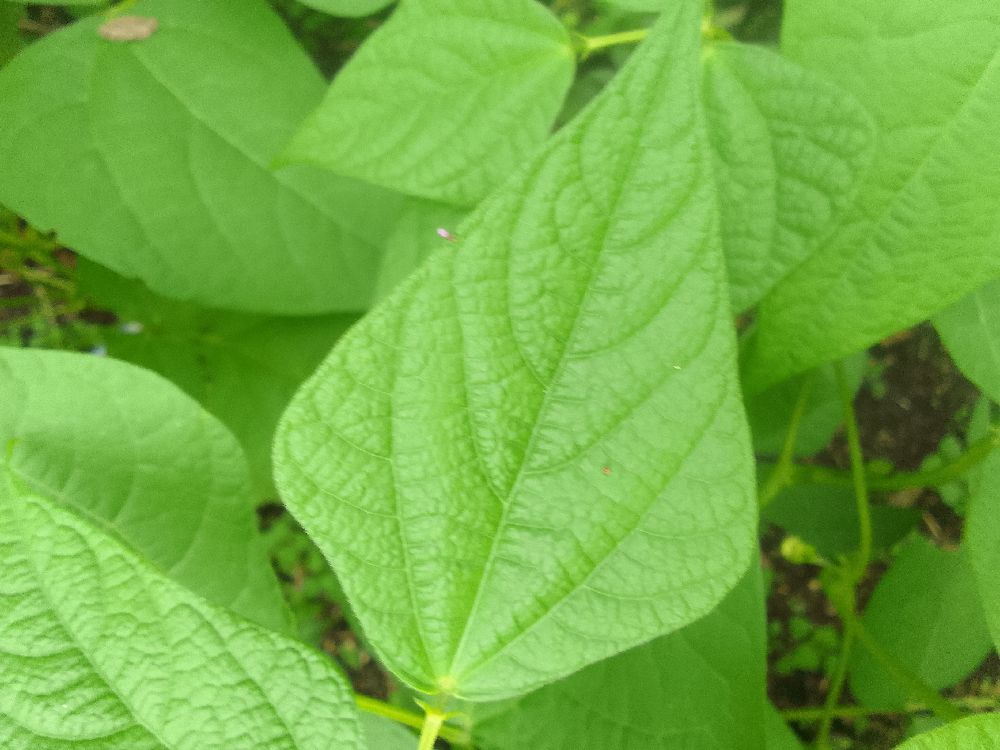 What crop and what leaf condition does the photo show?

common bean, healthy
